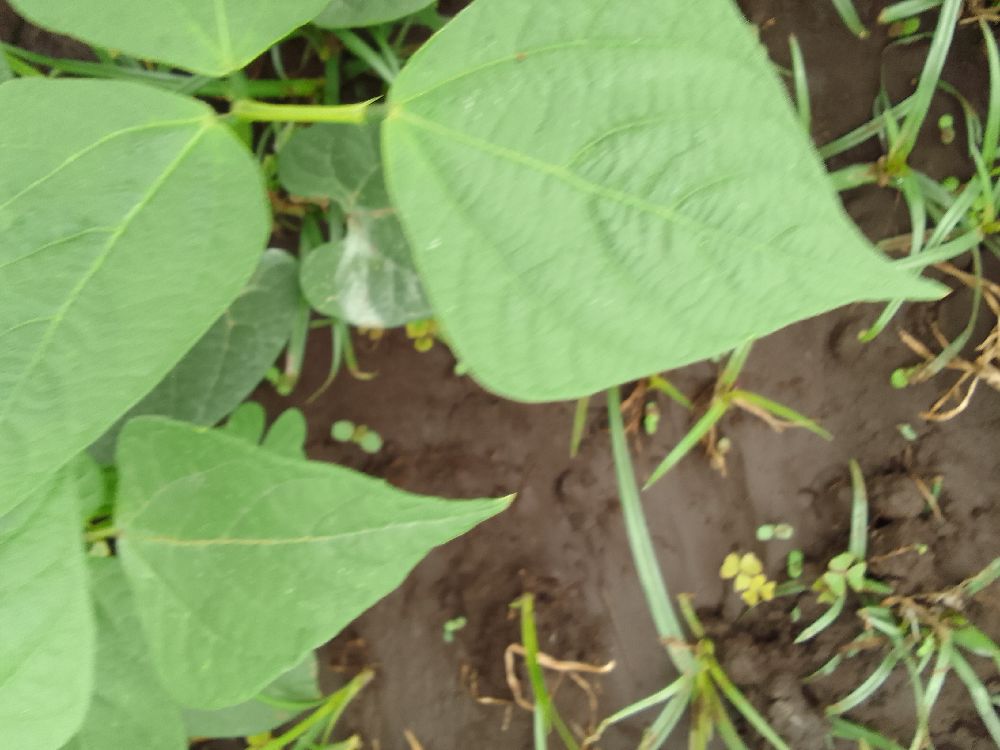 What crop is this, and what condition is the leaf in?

common bean, healthy
